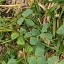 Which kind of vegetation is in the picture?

unstructured weed
